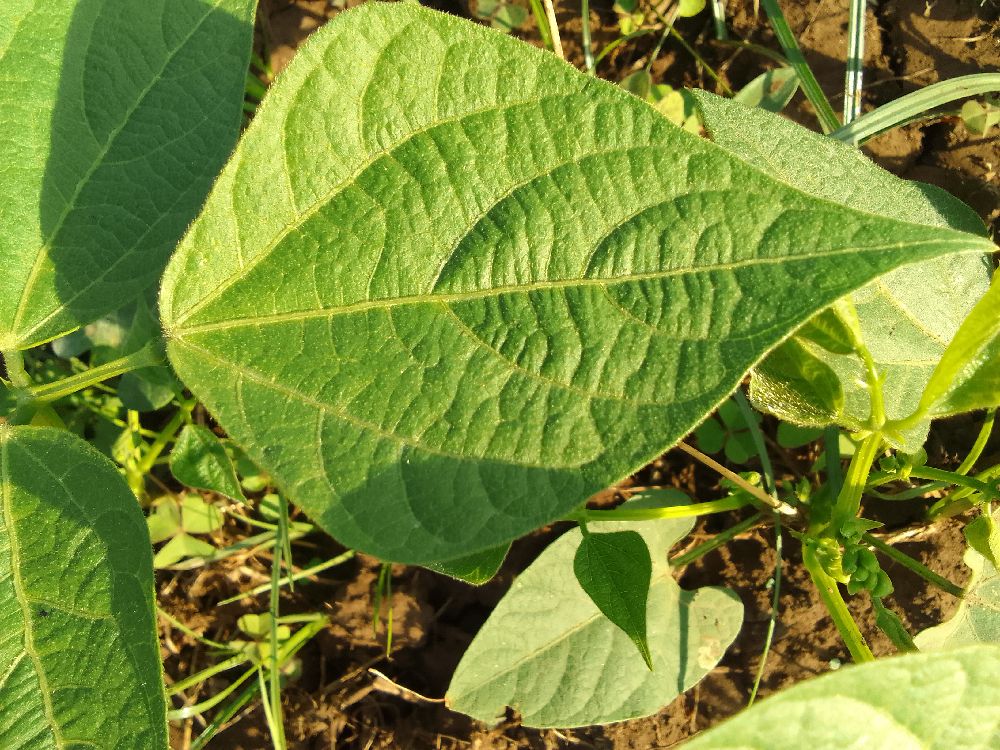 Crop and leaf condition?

common bean, healthy
